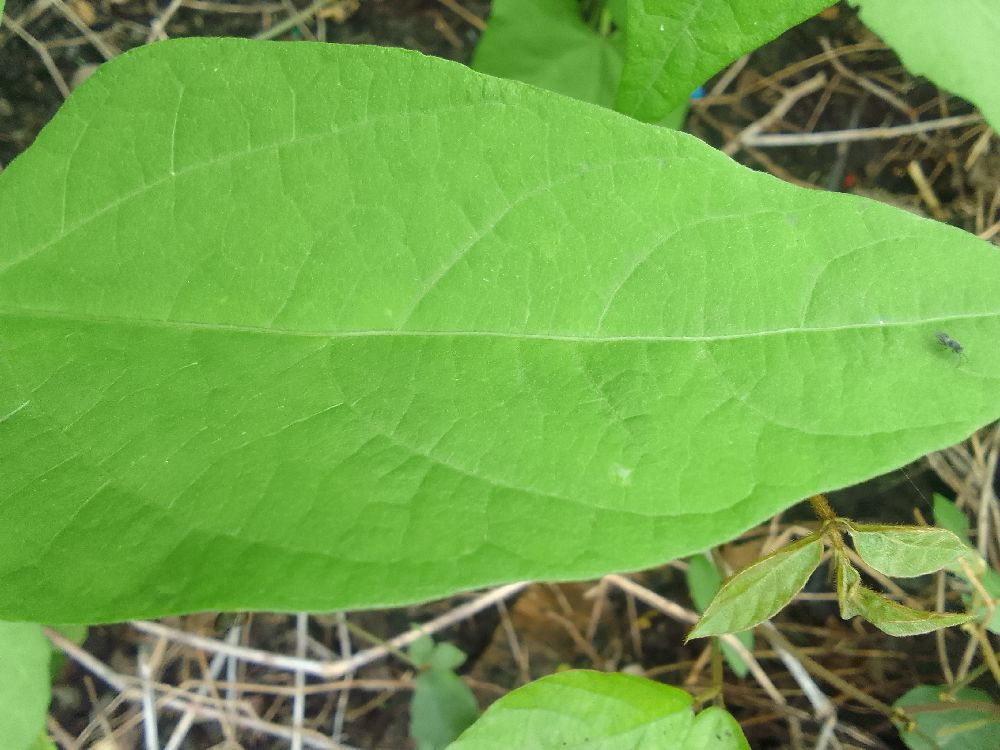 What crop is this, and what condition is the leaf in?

common bean, healthy
